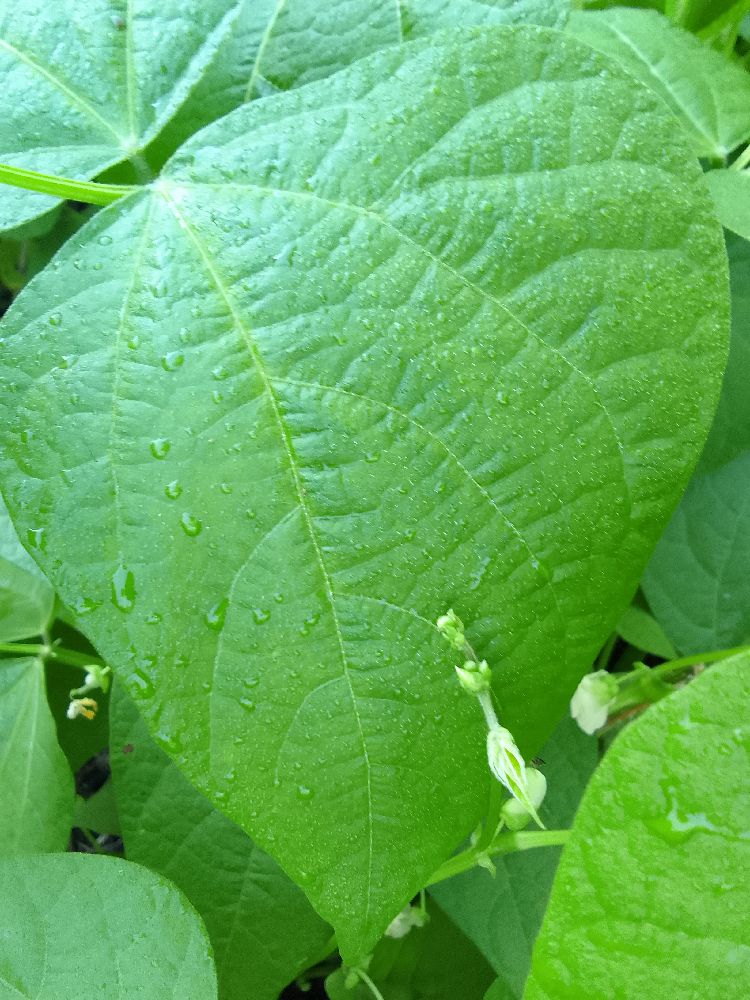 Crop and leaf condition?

common bean, healthy
